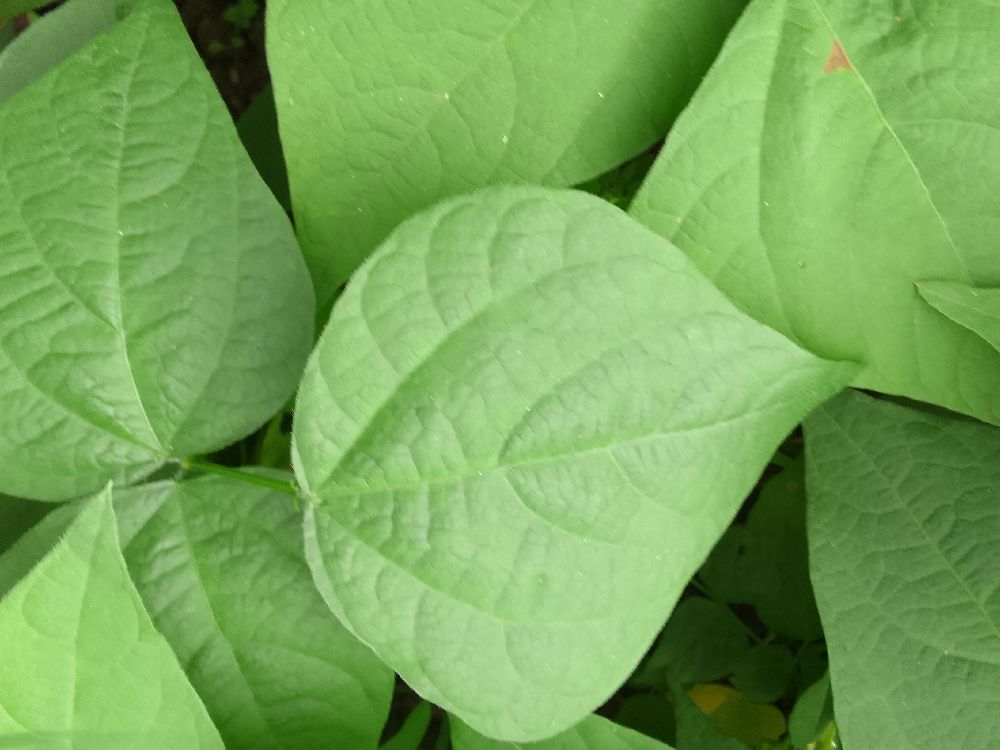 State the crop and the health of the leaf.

common bean, healthy
